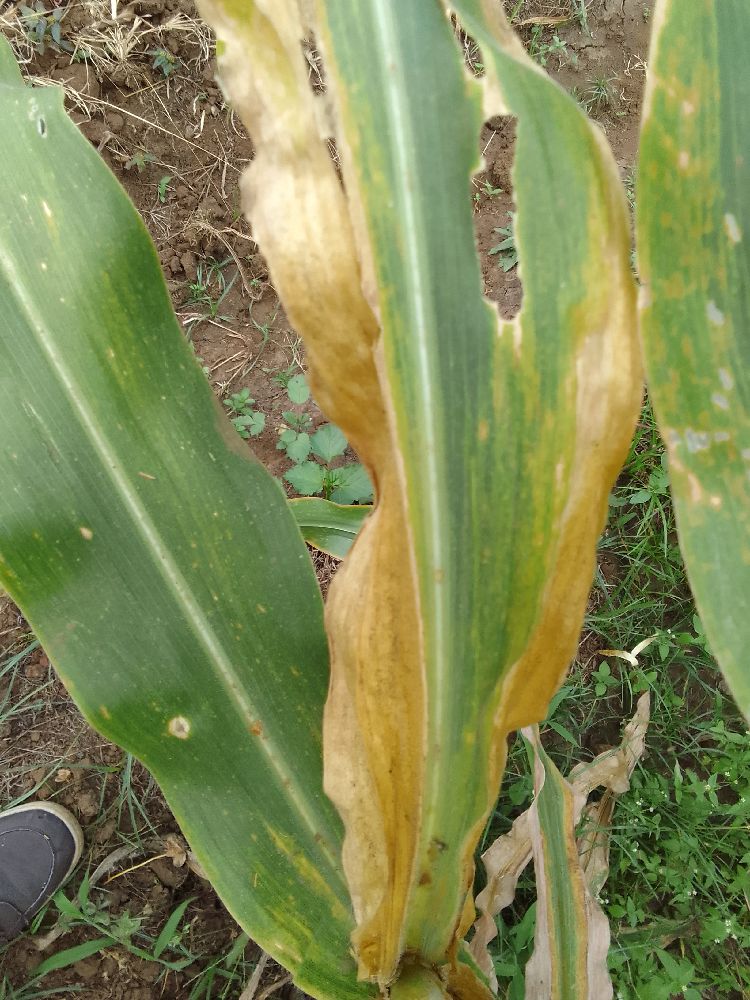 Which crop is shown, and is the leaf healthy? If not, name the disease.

maize, maize lethal necrosis
